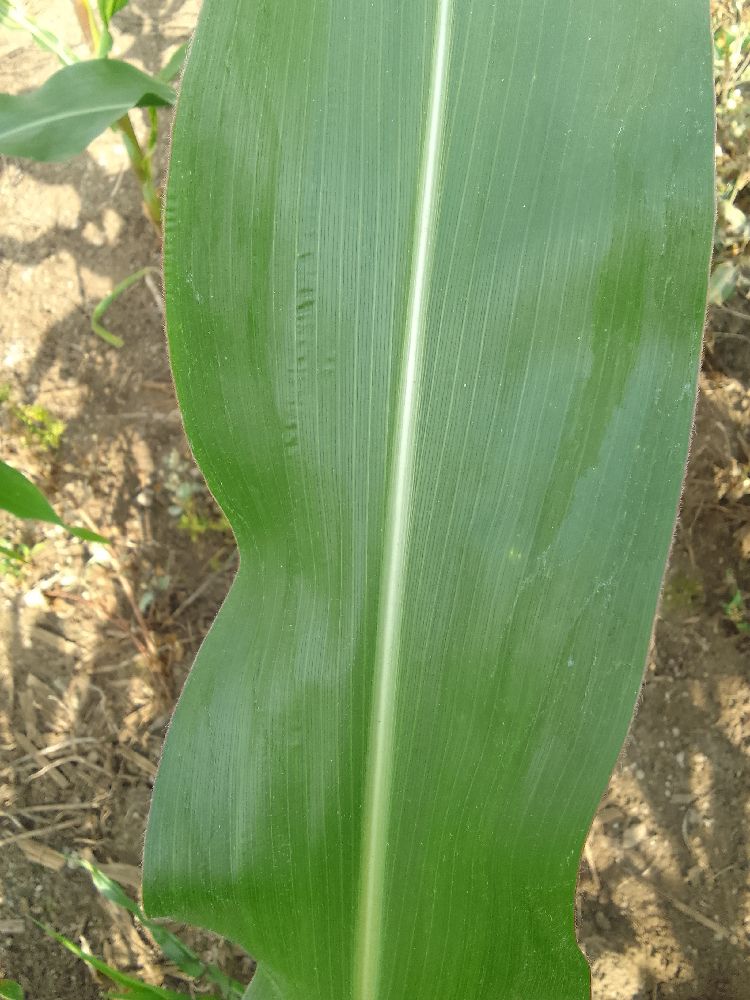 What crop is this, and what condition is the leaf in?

maize, healthy
